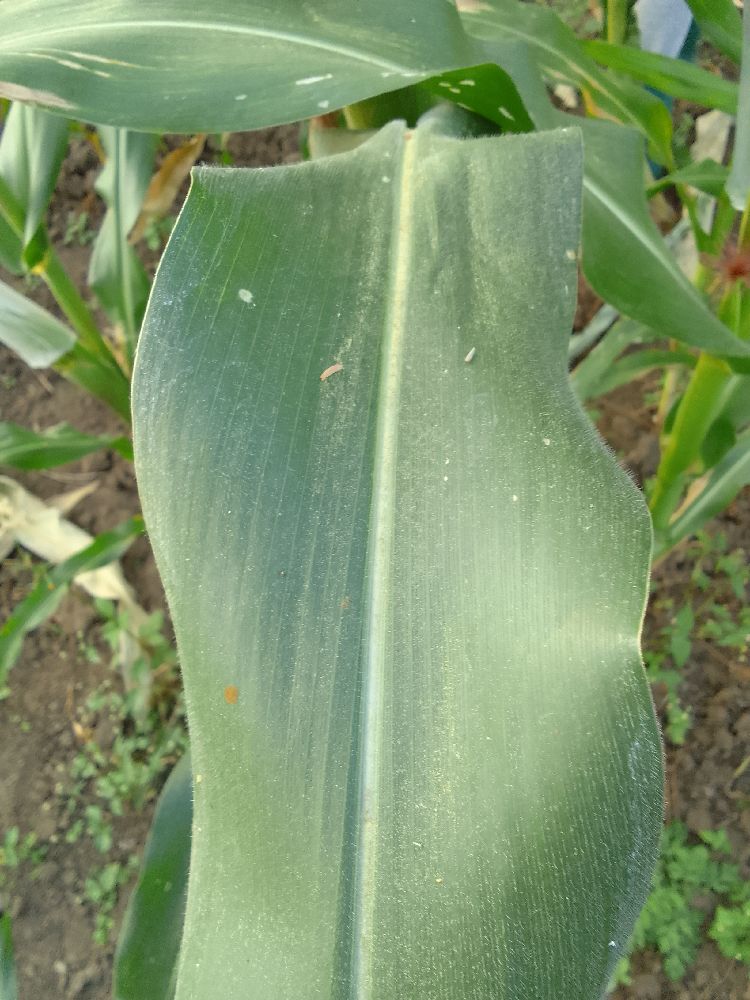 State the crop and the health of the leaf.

maize, healthy
